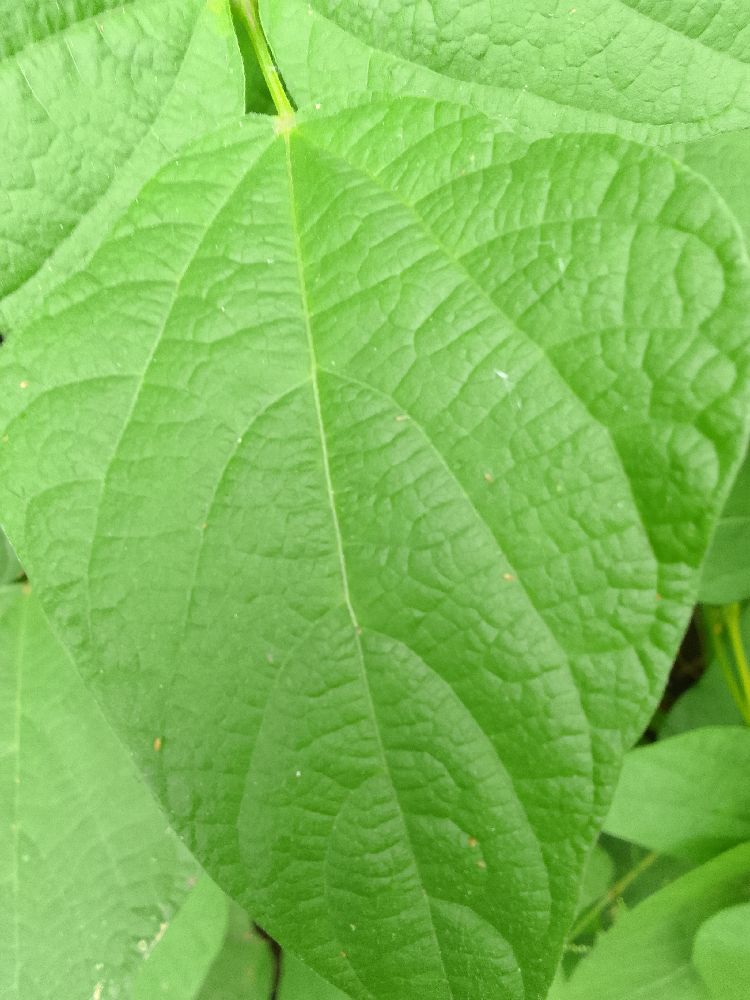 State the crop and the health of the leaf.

common bean, healthy
